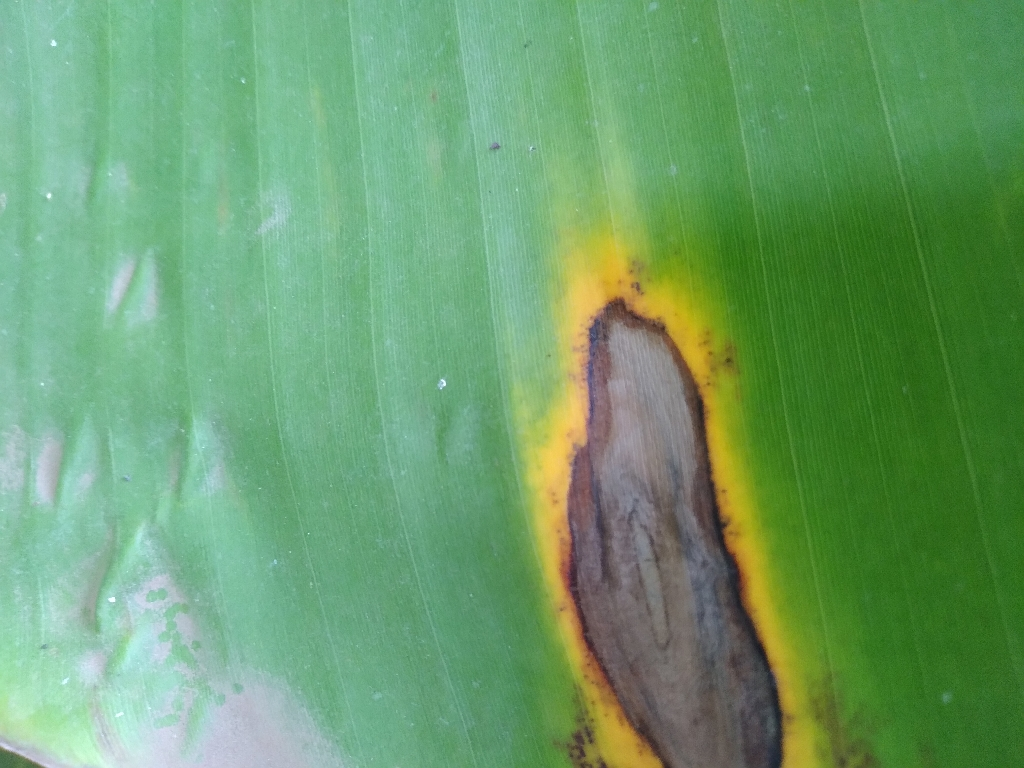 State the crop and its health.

banana, black sigatoka
